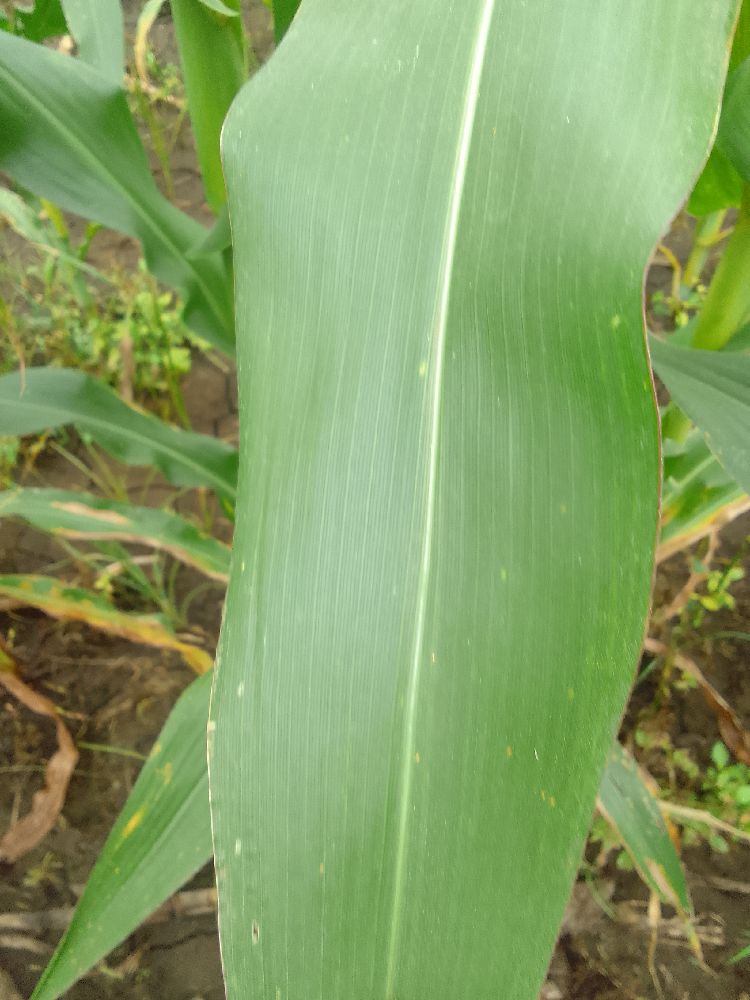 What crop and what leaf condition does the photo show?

maize, healthy
